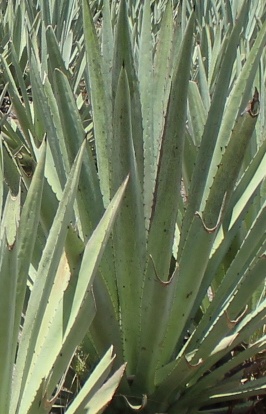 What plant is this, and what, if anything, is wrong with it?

agave, spotted
